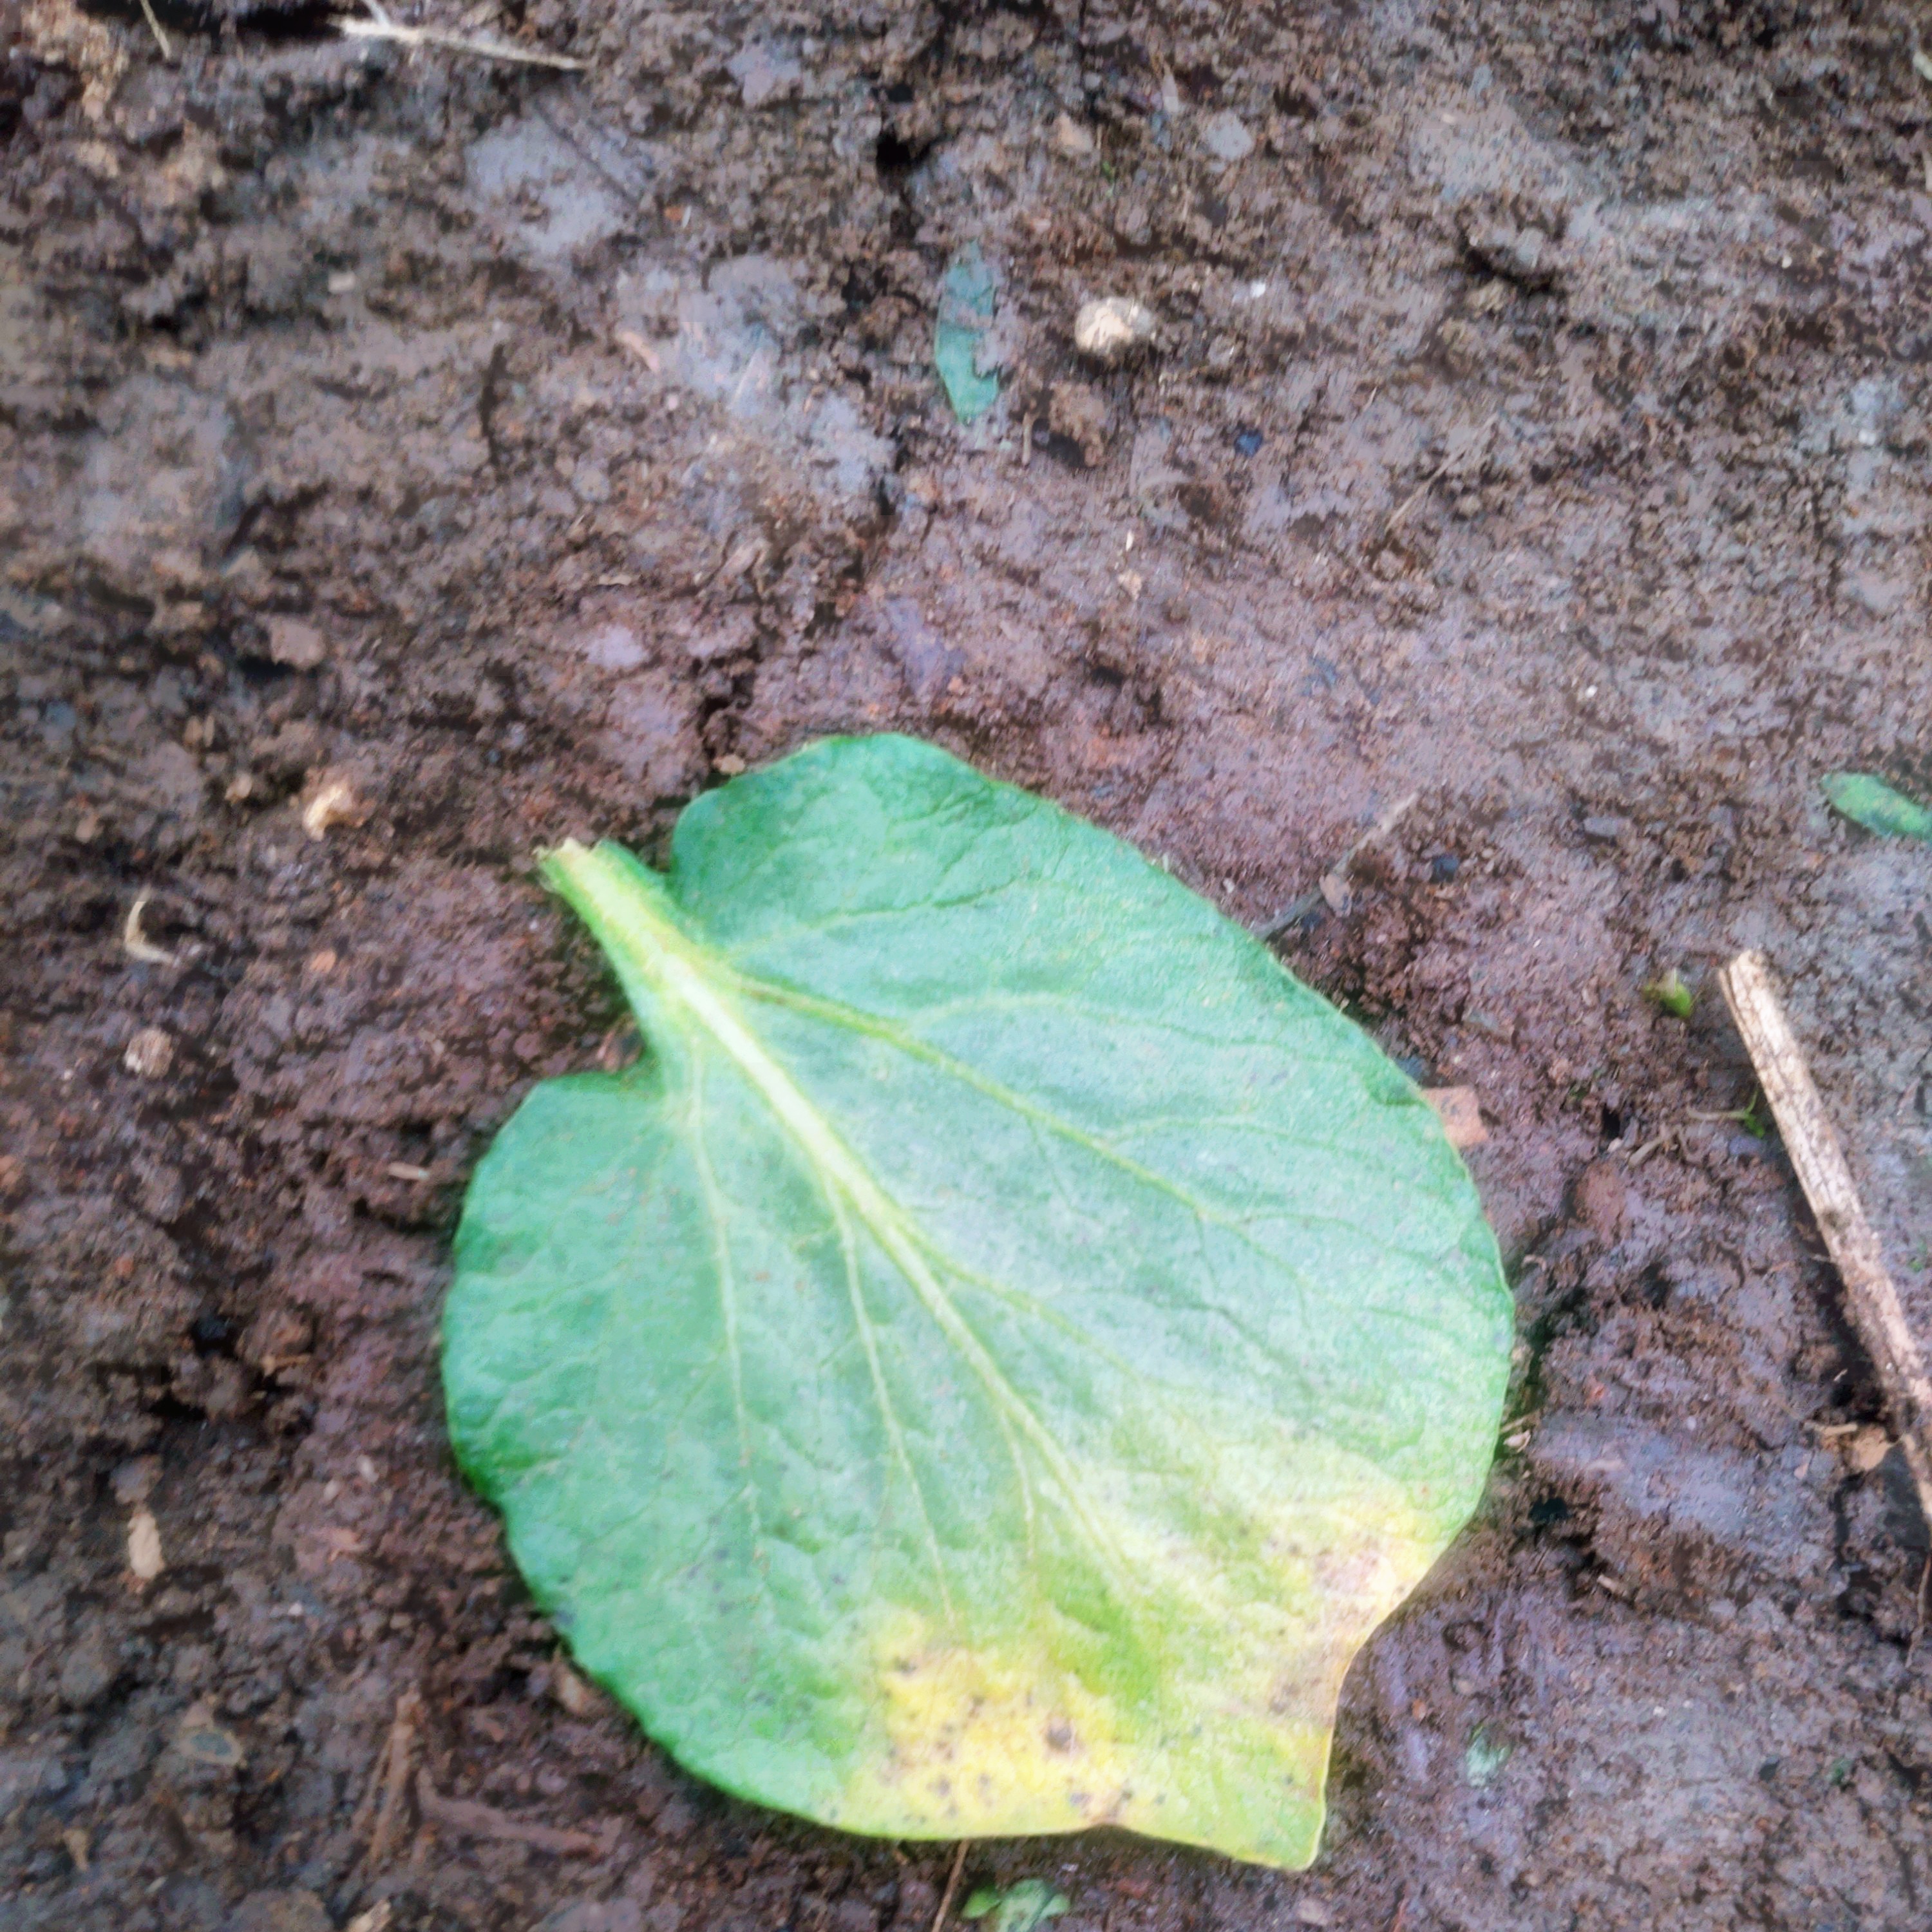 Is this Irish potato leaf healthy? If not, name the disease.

late blight
